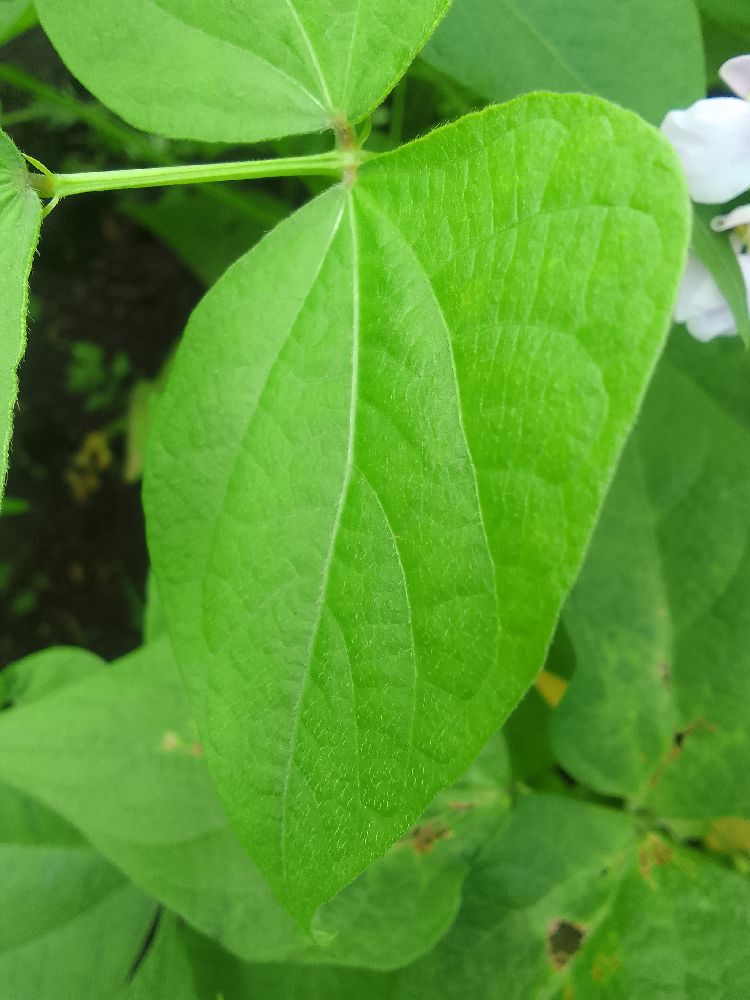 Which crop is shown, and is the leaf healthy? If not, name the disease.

common bean, healthy
